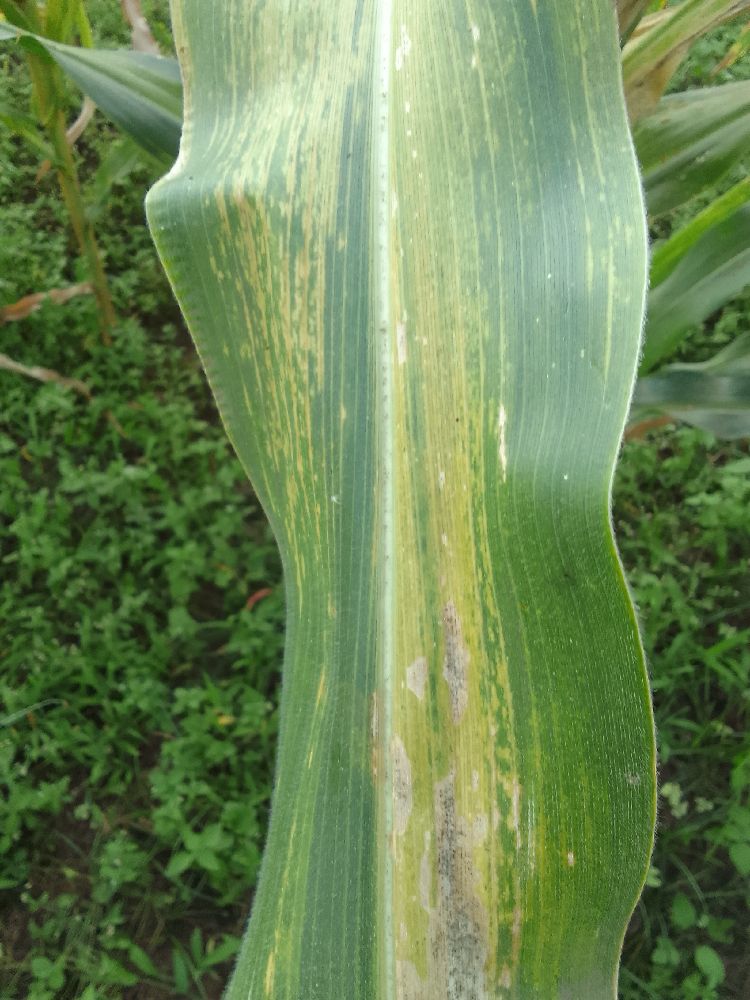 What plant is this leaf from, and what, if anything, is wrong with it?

maize, maize lethal necrosis
